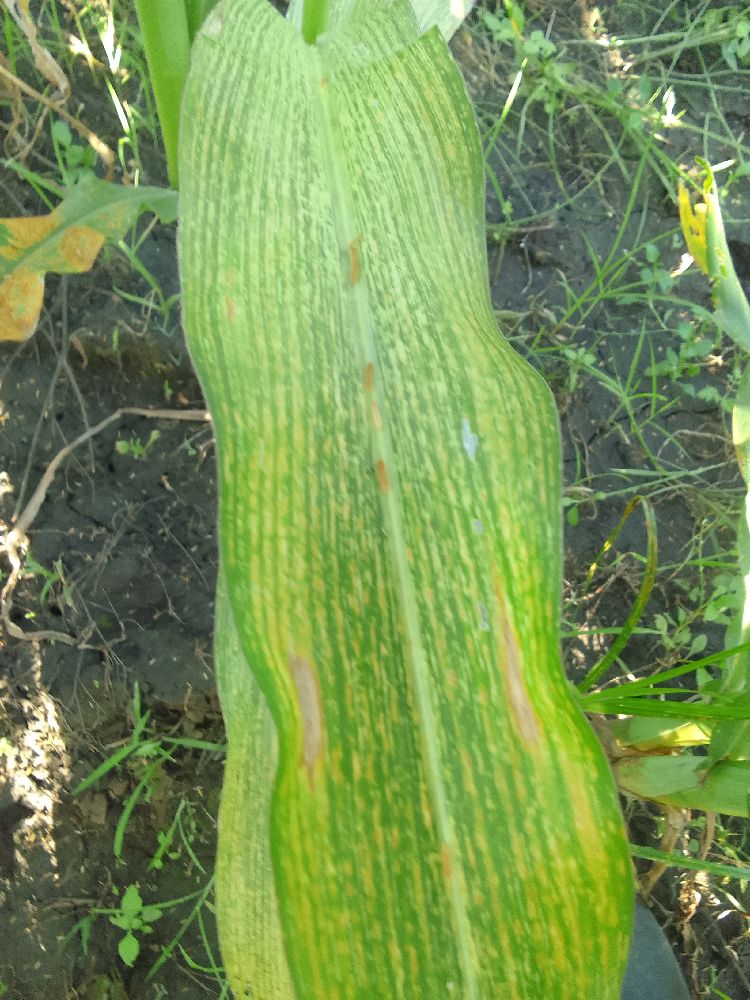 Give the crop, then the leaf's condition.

maize, maize streak virus
